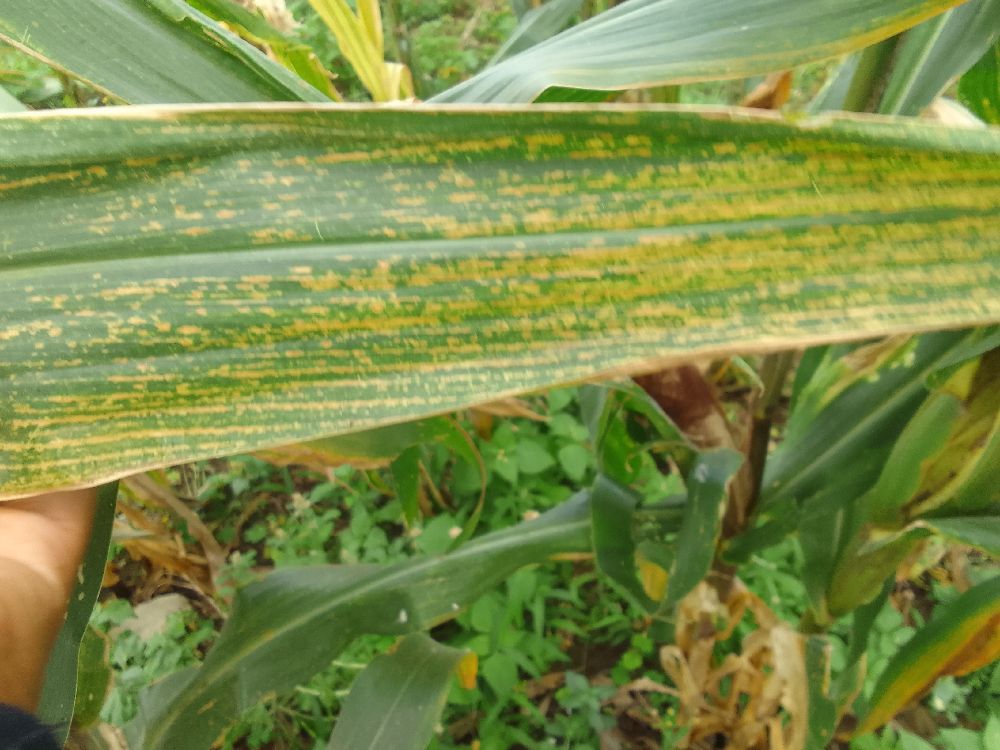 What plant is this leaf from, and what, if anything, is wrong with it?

maize, maize lethal necrosis
